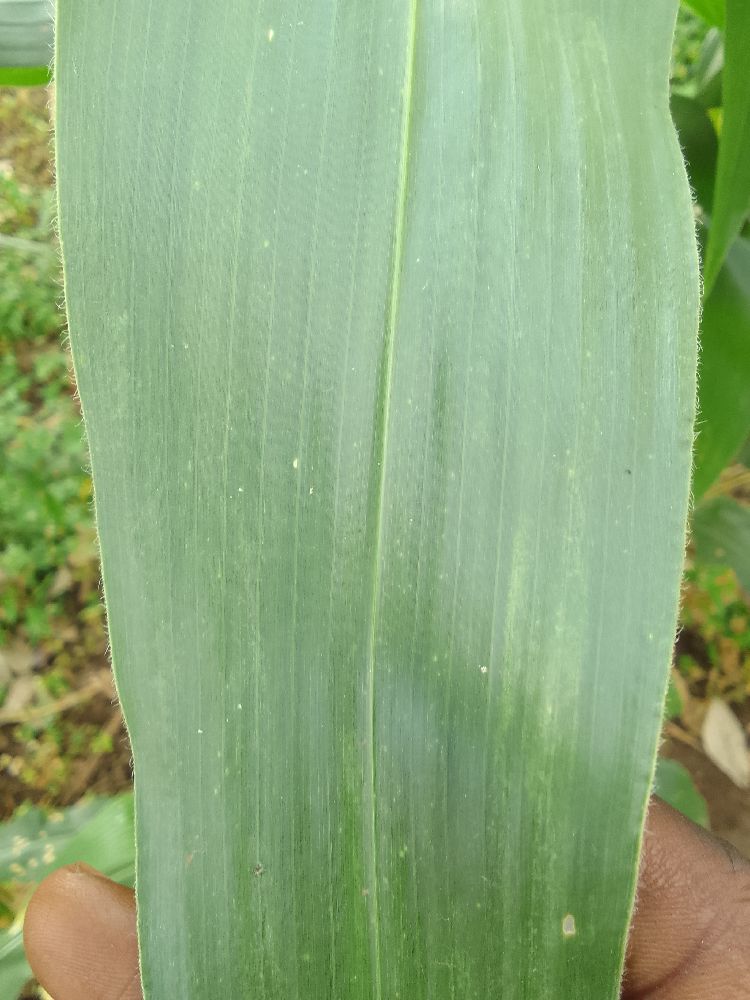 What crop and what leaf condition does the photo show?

maize, healthy
